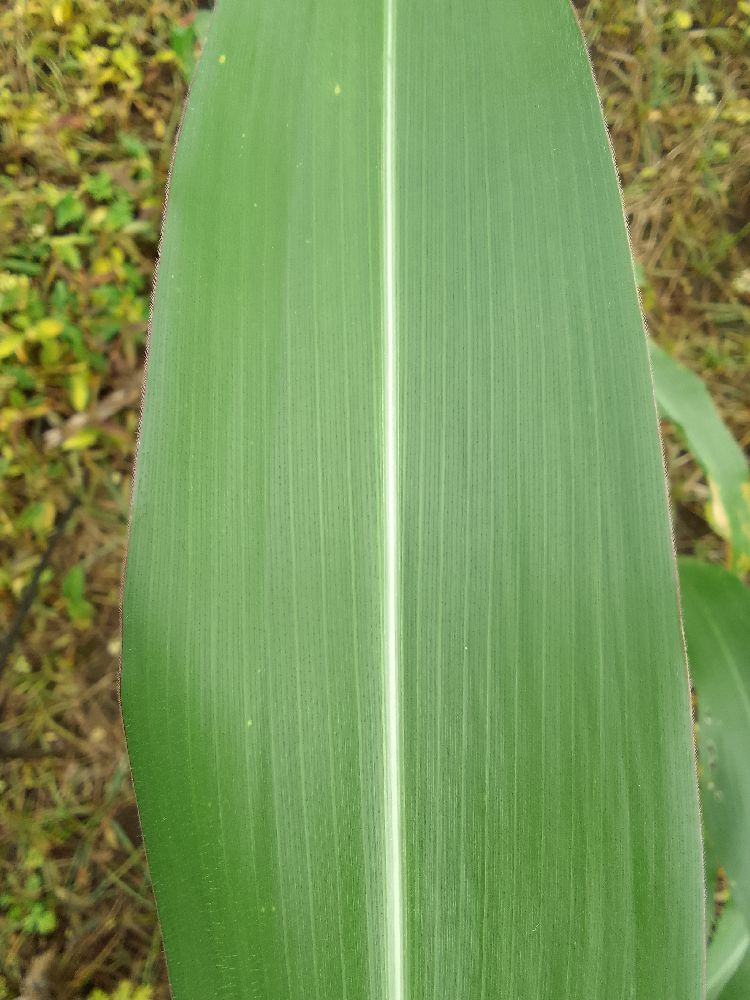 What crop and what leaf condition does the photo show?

maize, healthy
